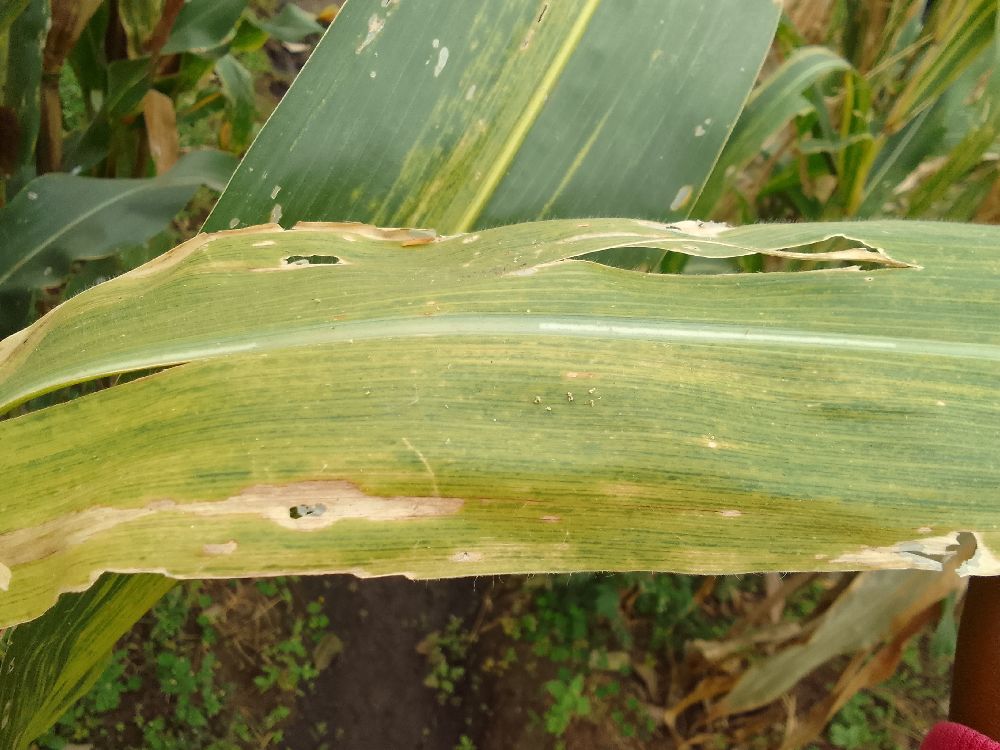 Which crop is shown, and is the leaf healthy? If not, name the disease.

maize, maize lethal necrosis
